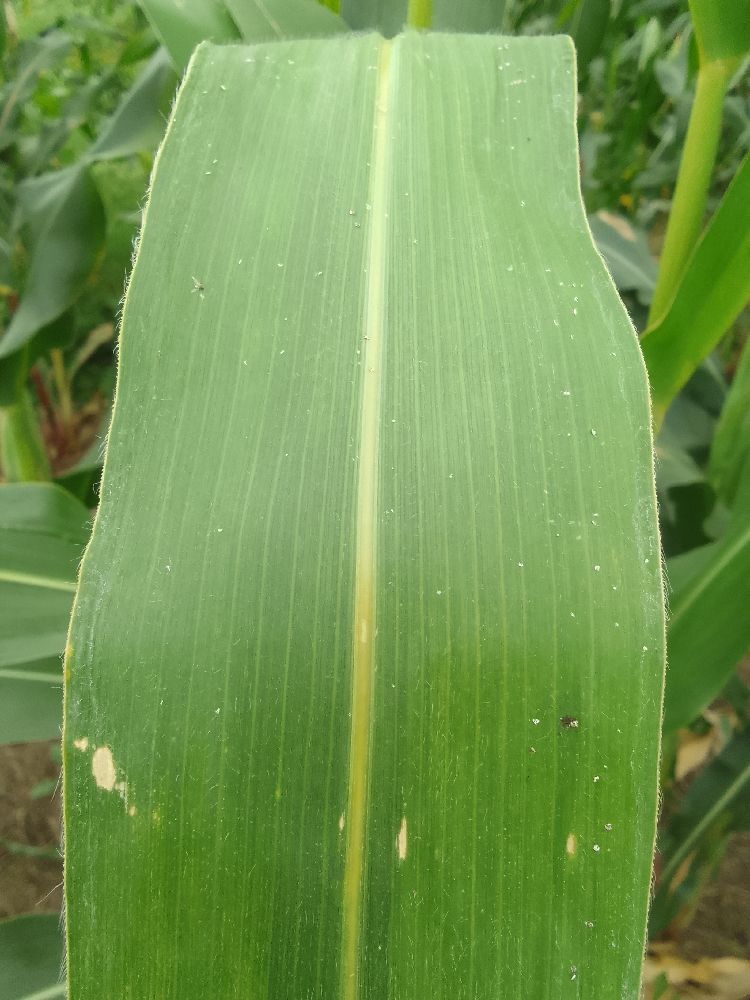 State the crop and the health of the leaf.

maize, healthy
